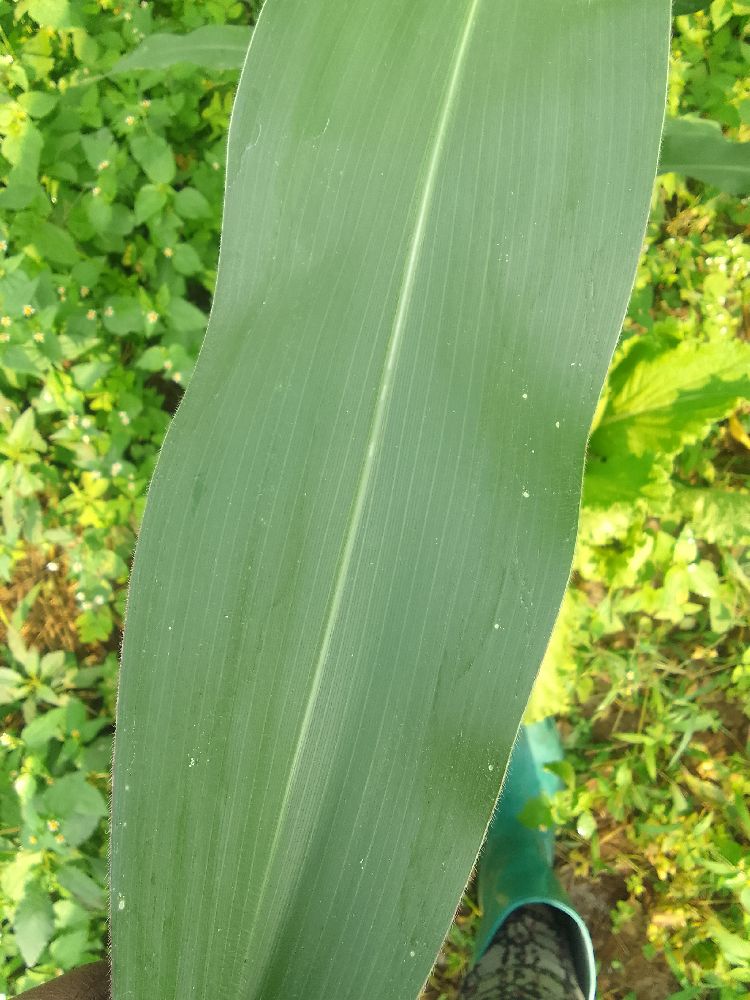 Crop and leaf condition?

maize, healthy
